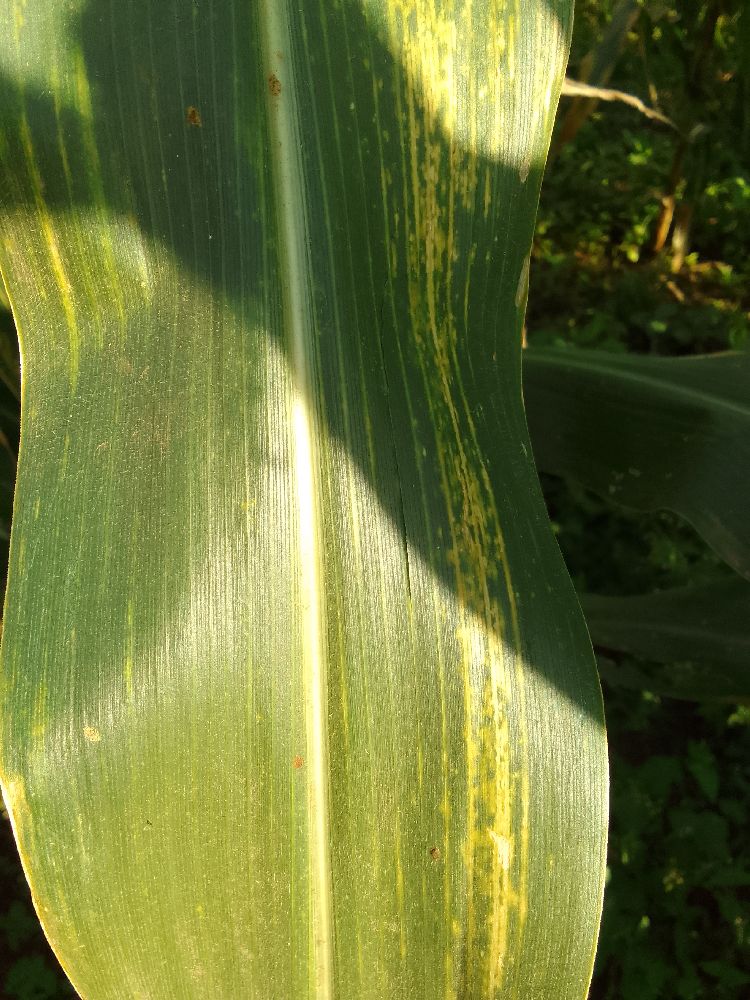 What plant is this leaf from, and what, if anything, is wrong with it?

maize, maize lethal necrosis
